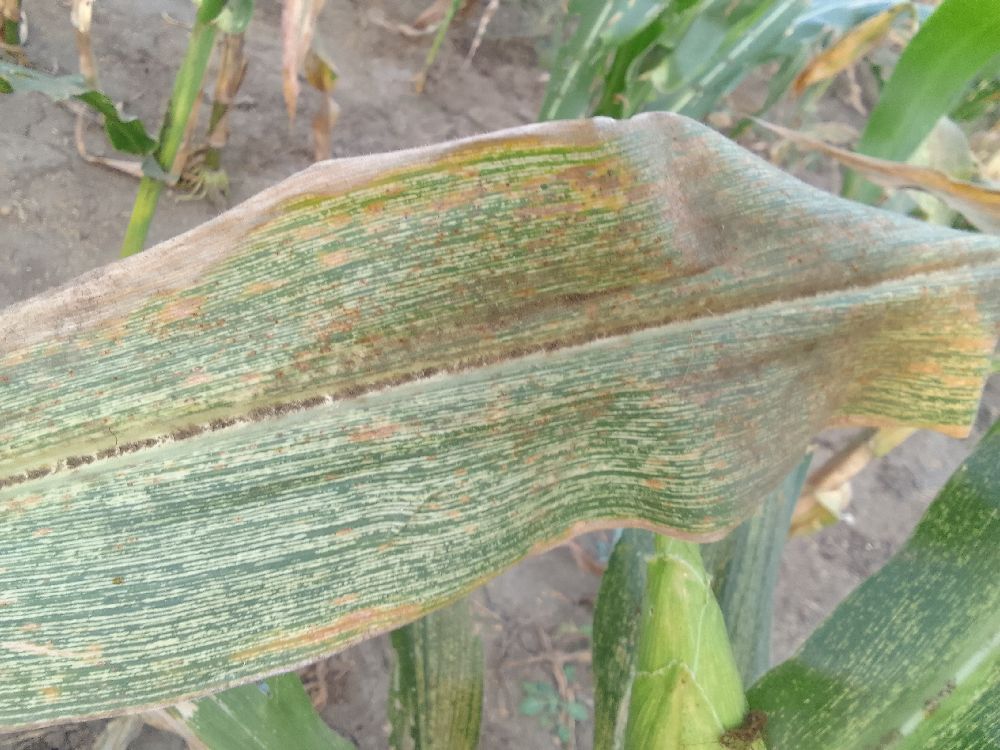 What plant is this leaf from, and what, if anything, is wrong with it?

maize, maize streak virus
